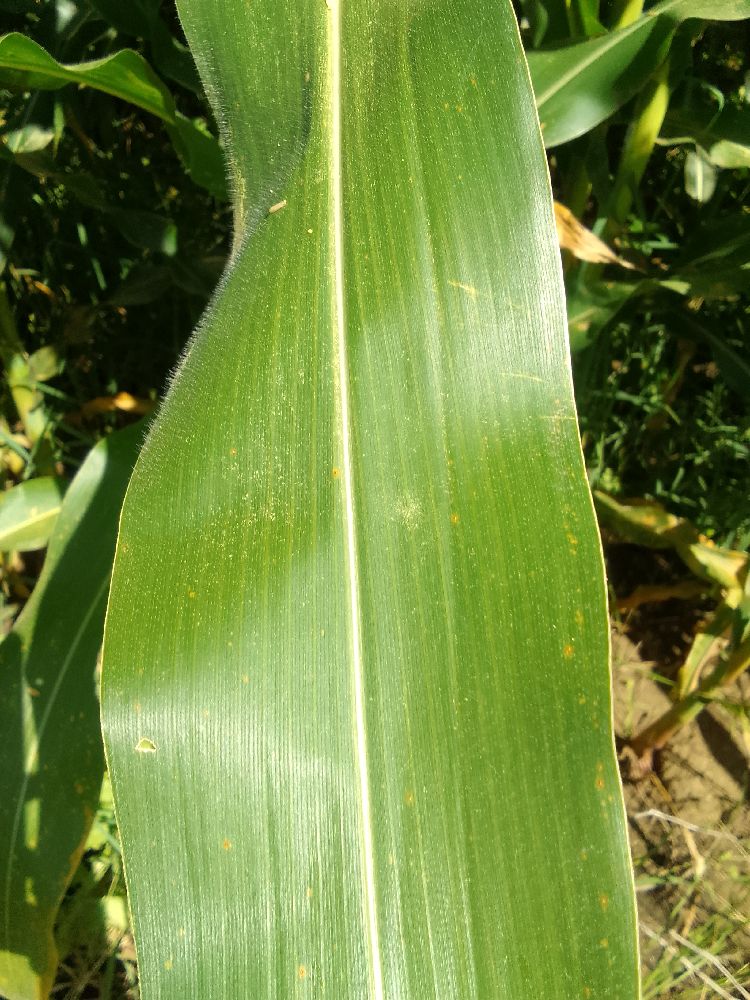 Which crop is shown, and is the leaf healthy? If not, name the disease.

maize, healthy
